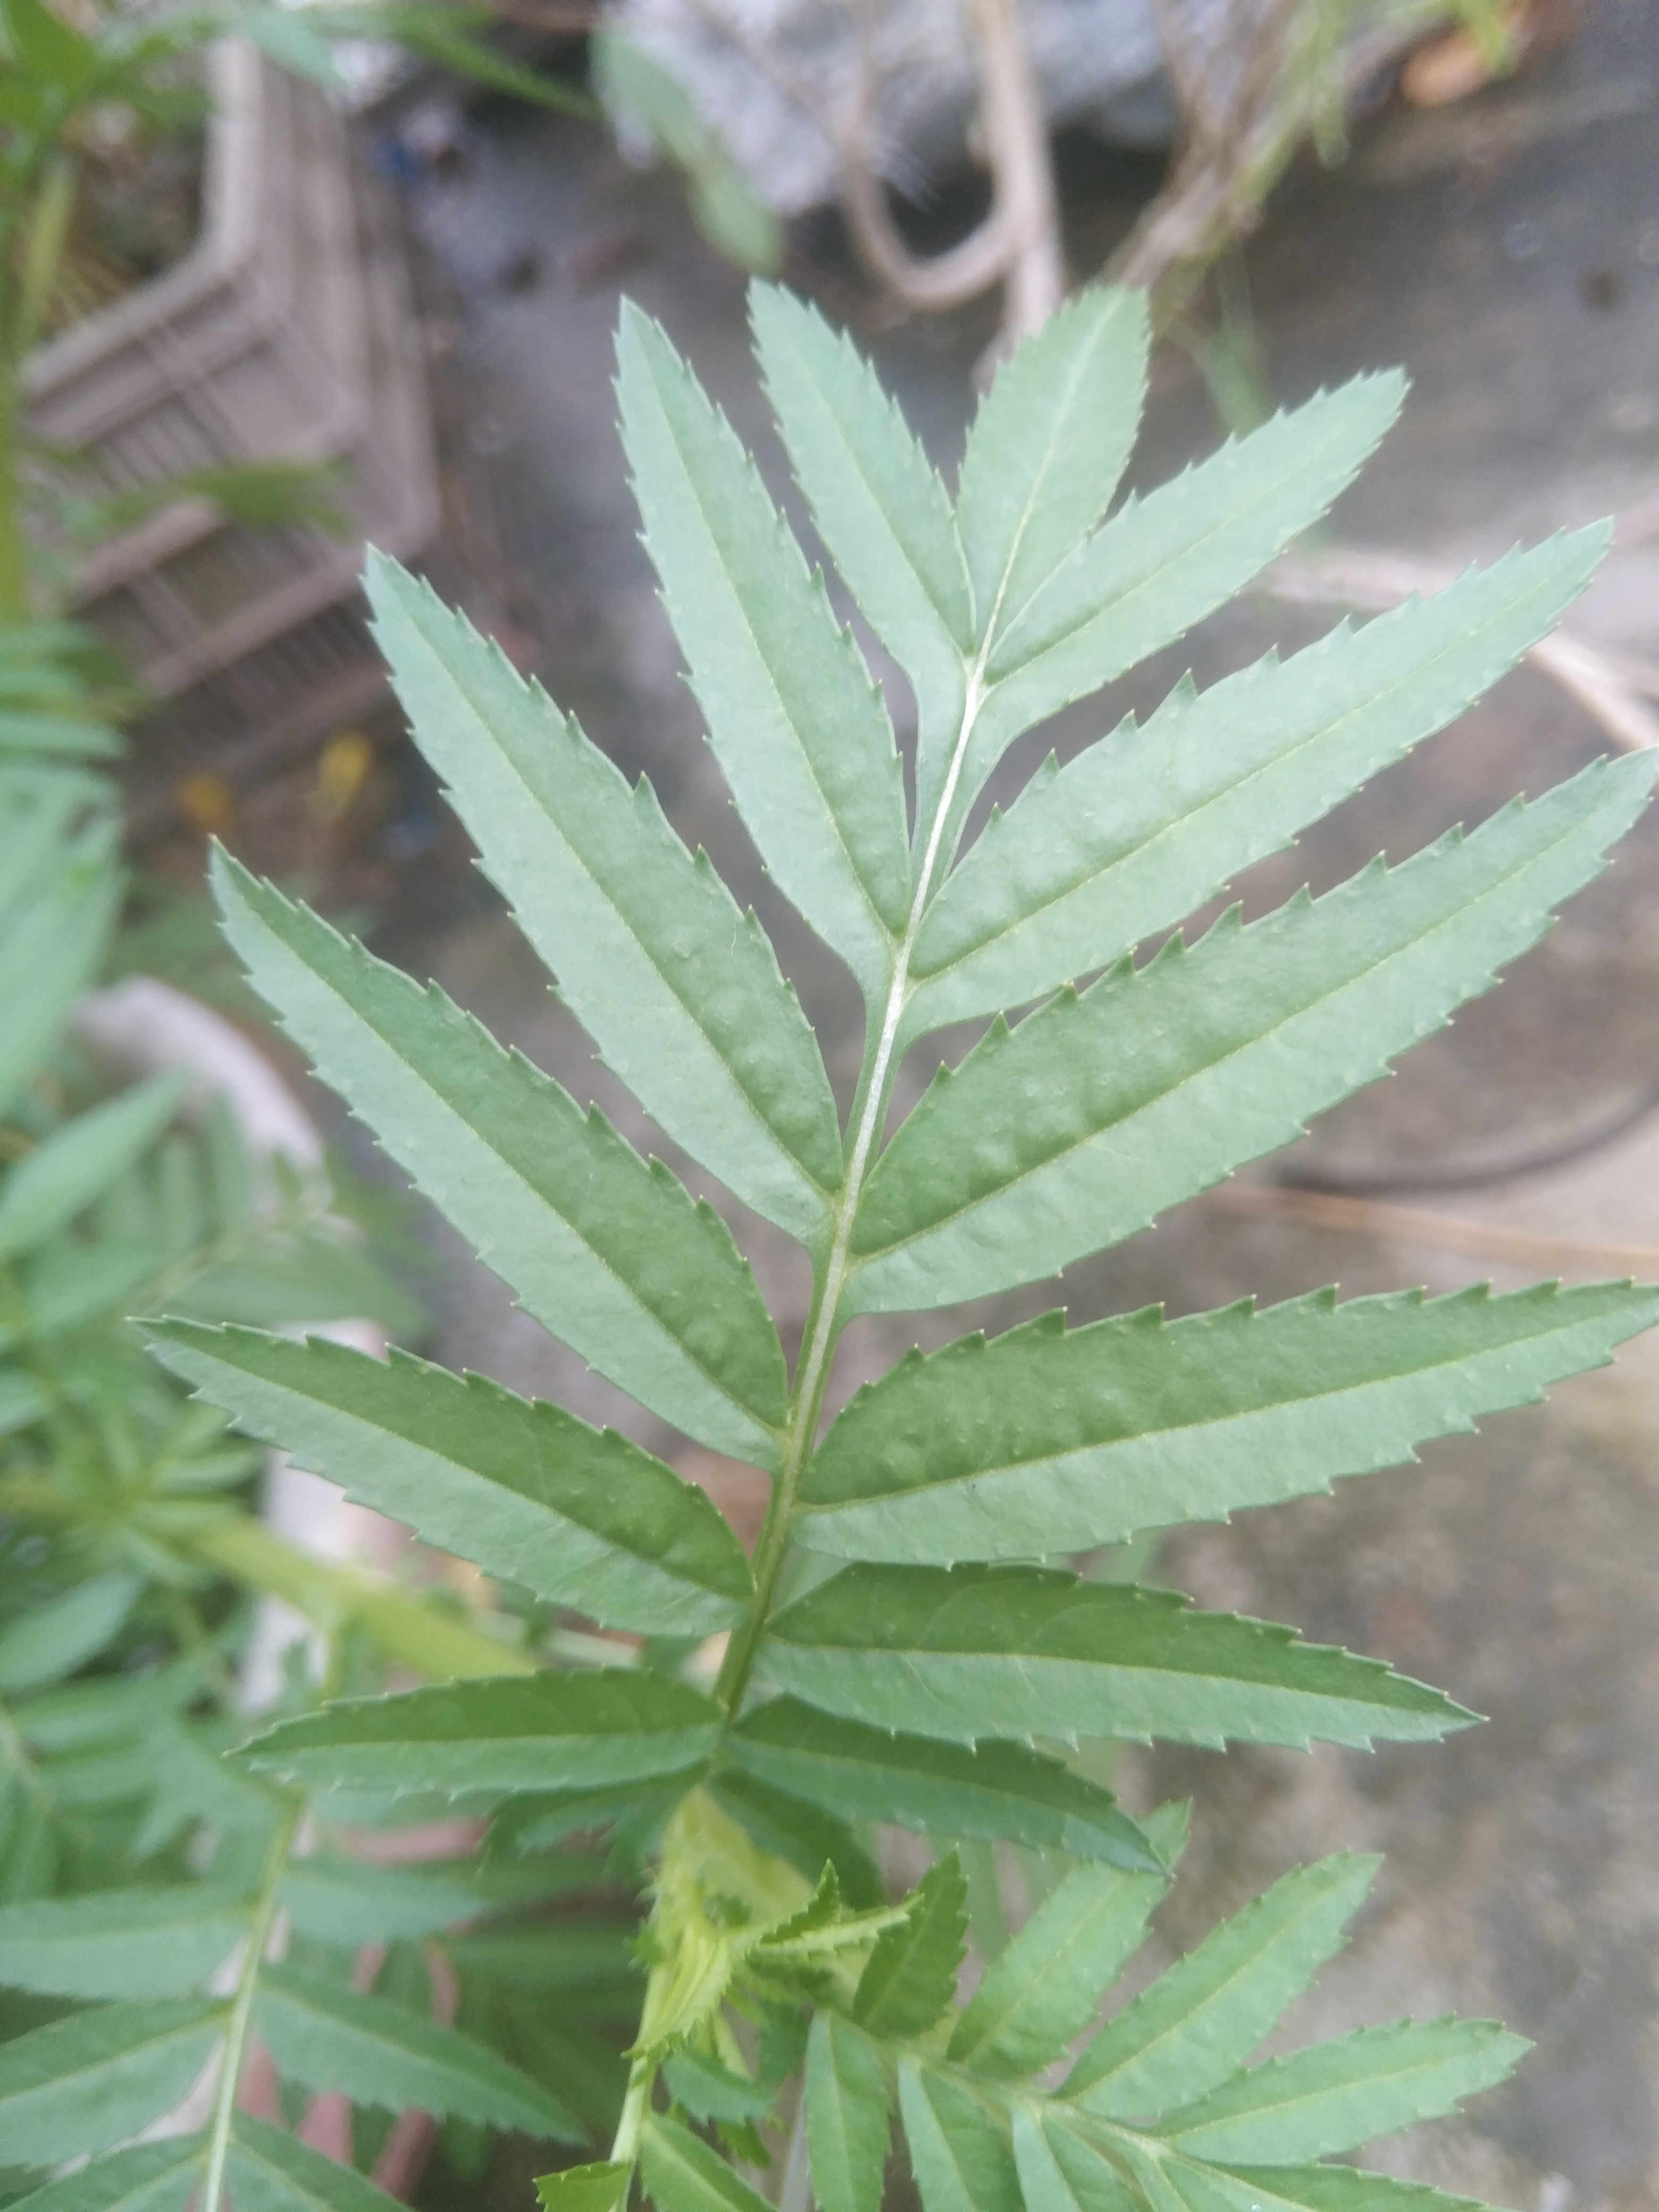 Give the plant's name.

marigold
